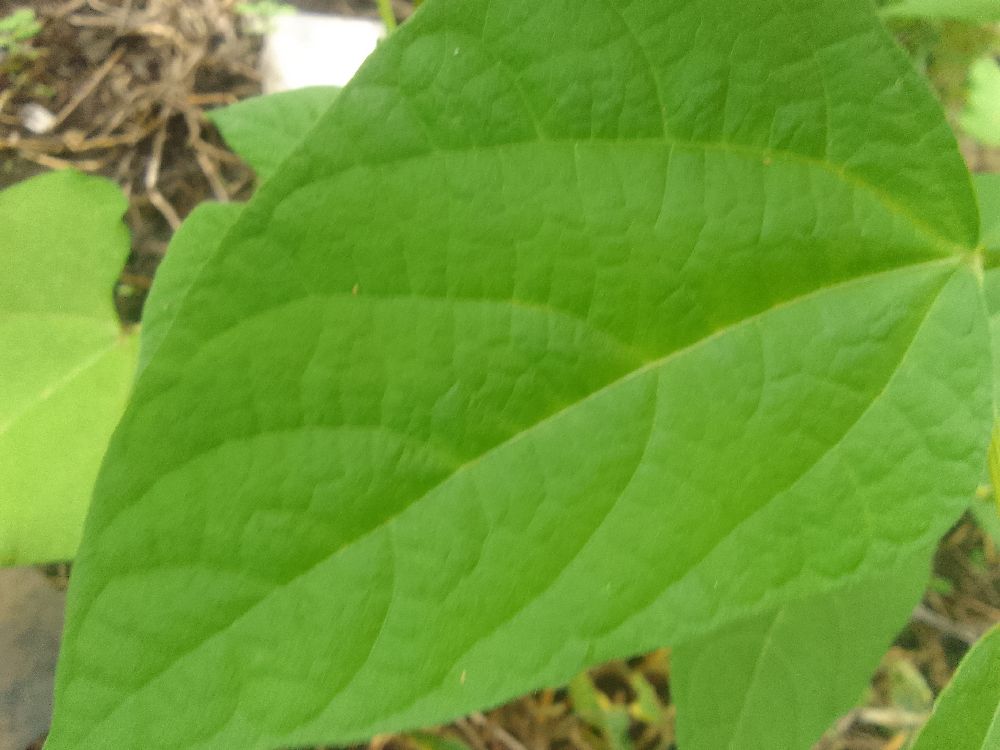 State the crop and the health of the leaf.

common bean, healthy
